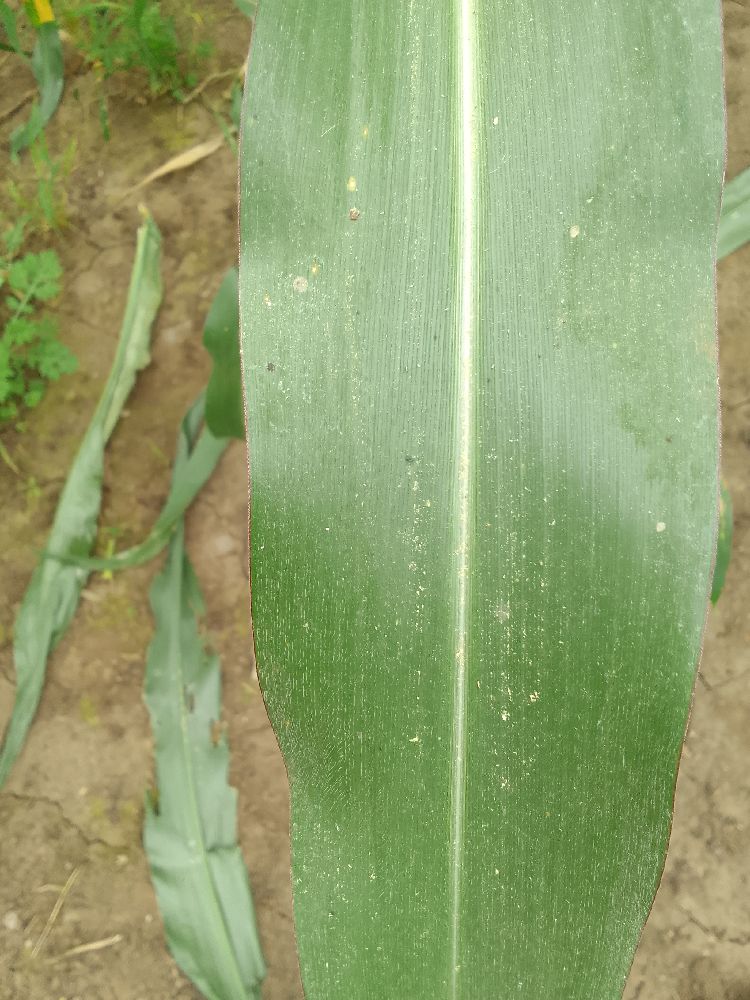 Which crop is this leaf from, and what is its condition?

maize, healthy
